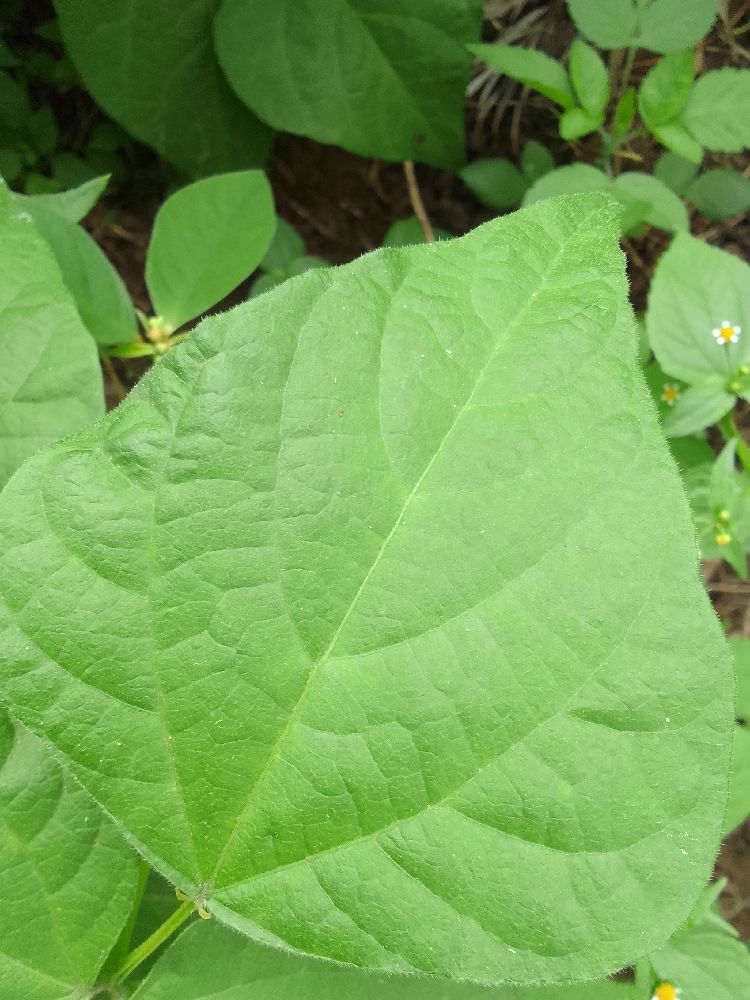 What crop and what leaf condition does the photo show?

common bean, healthy
